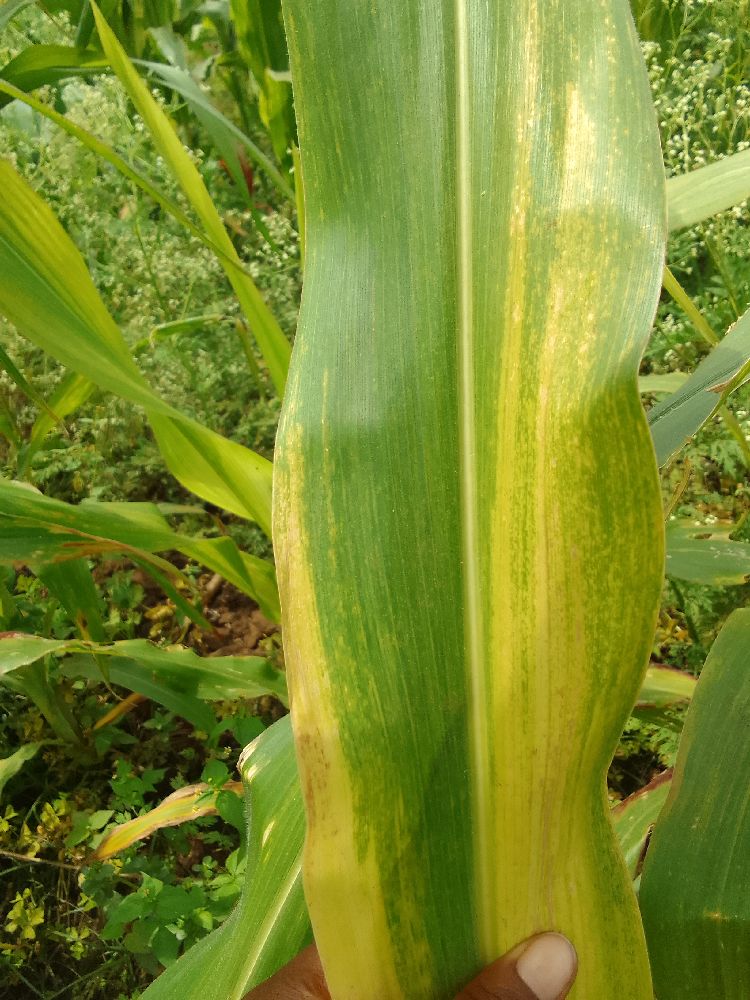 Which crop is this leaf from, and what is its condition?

maize, maize lethal necrosis
